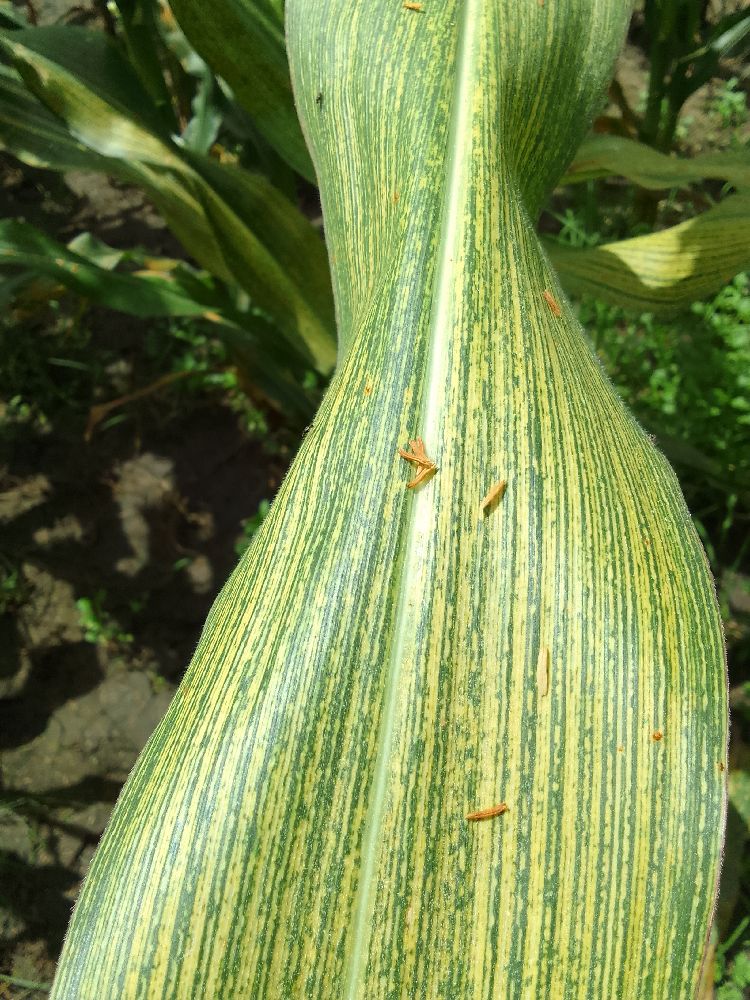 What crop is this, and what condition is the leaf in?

maize, maize streak virus
